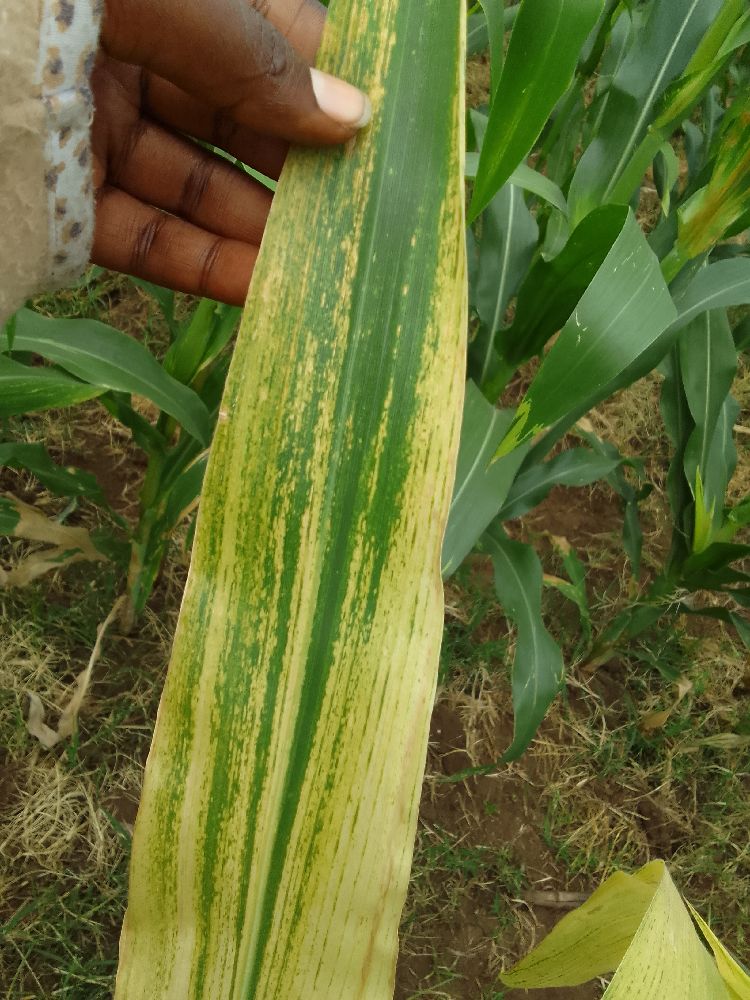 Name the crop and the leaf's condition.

maize, maize lethal necrosis
